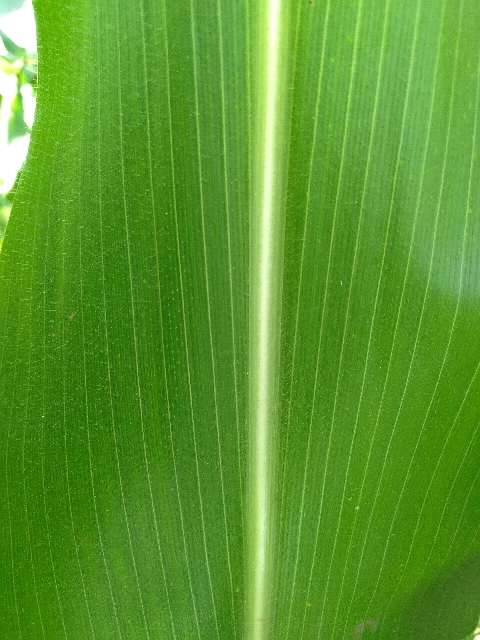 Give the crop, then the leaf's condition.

maize, healthy
